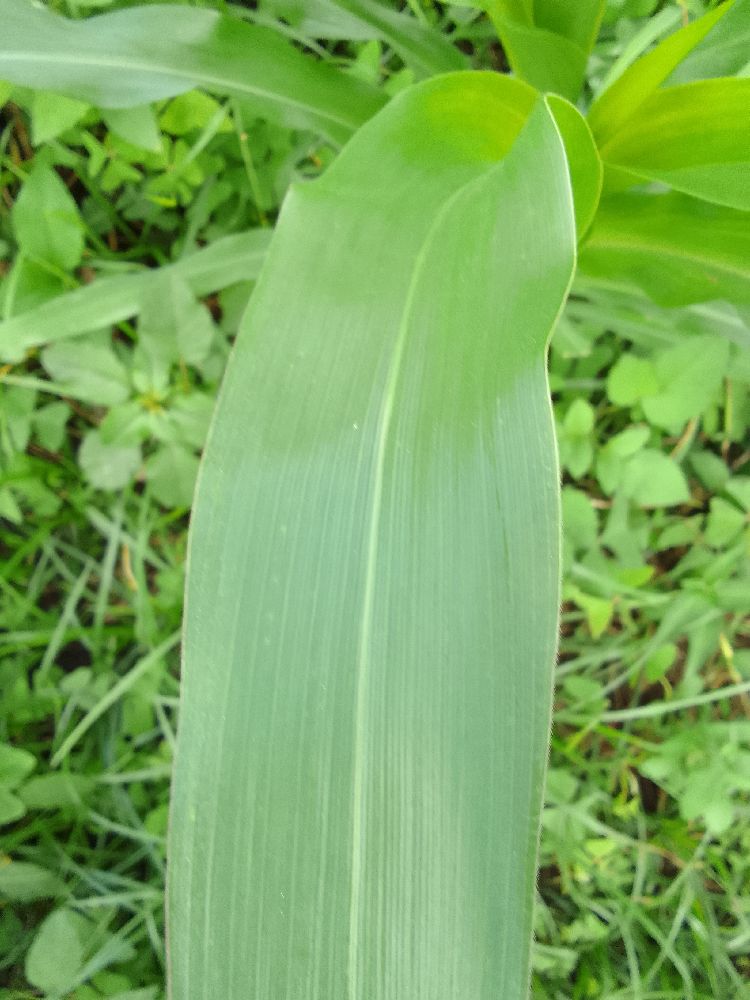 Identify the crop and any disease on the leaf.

maize, healthy
